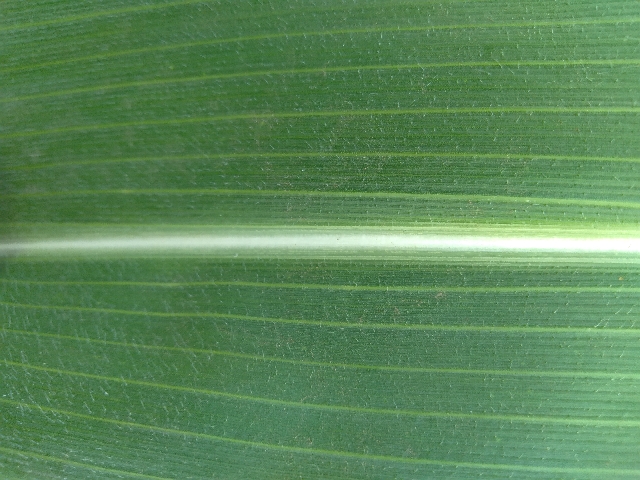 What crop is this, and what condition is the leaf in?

maize, healthy
